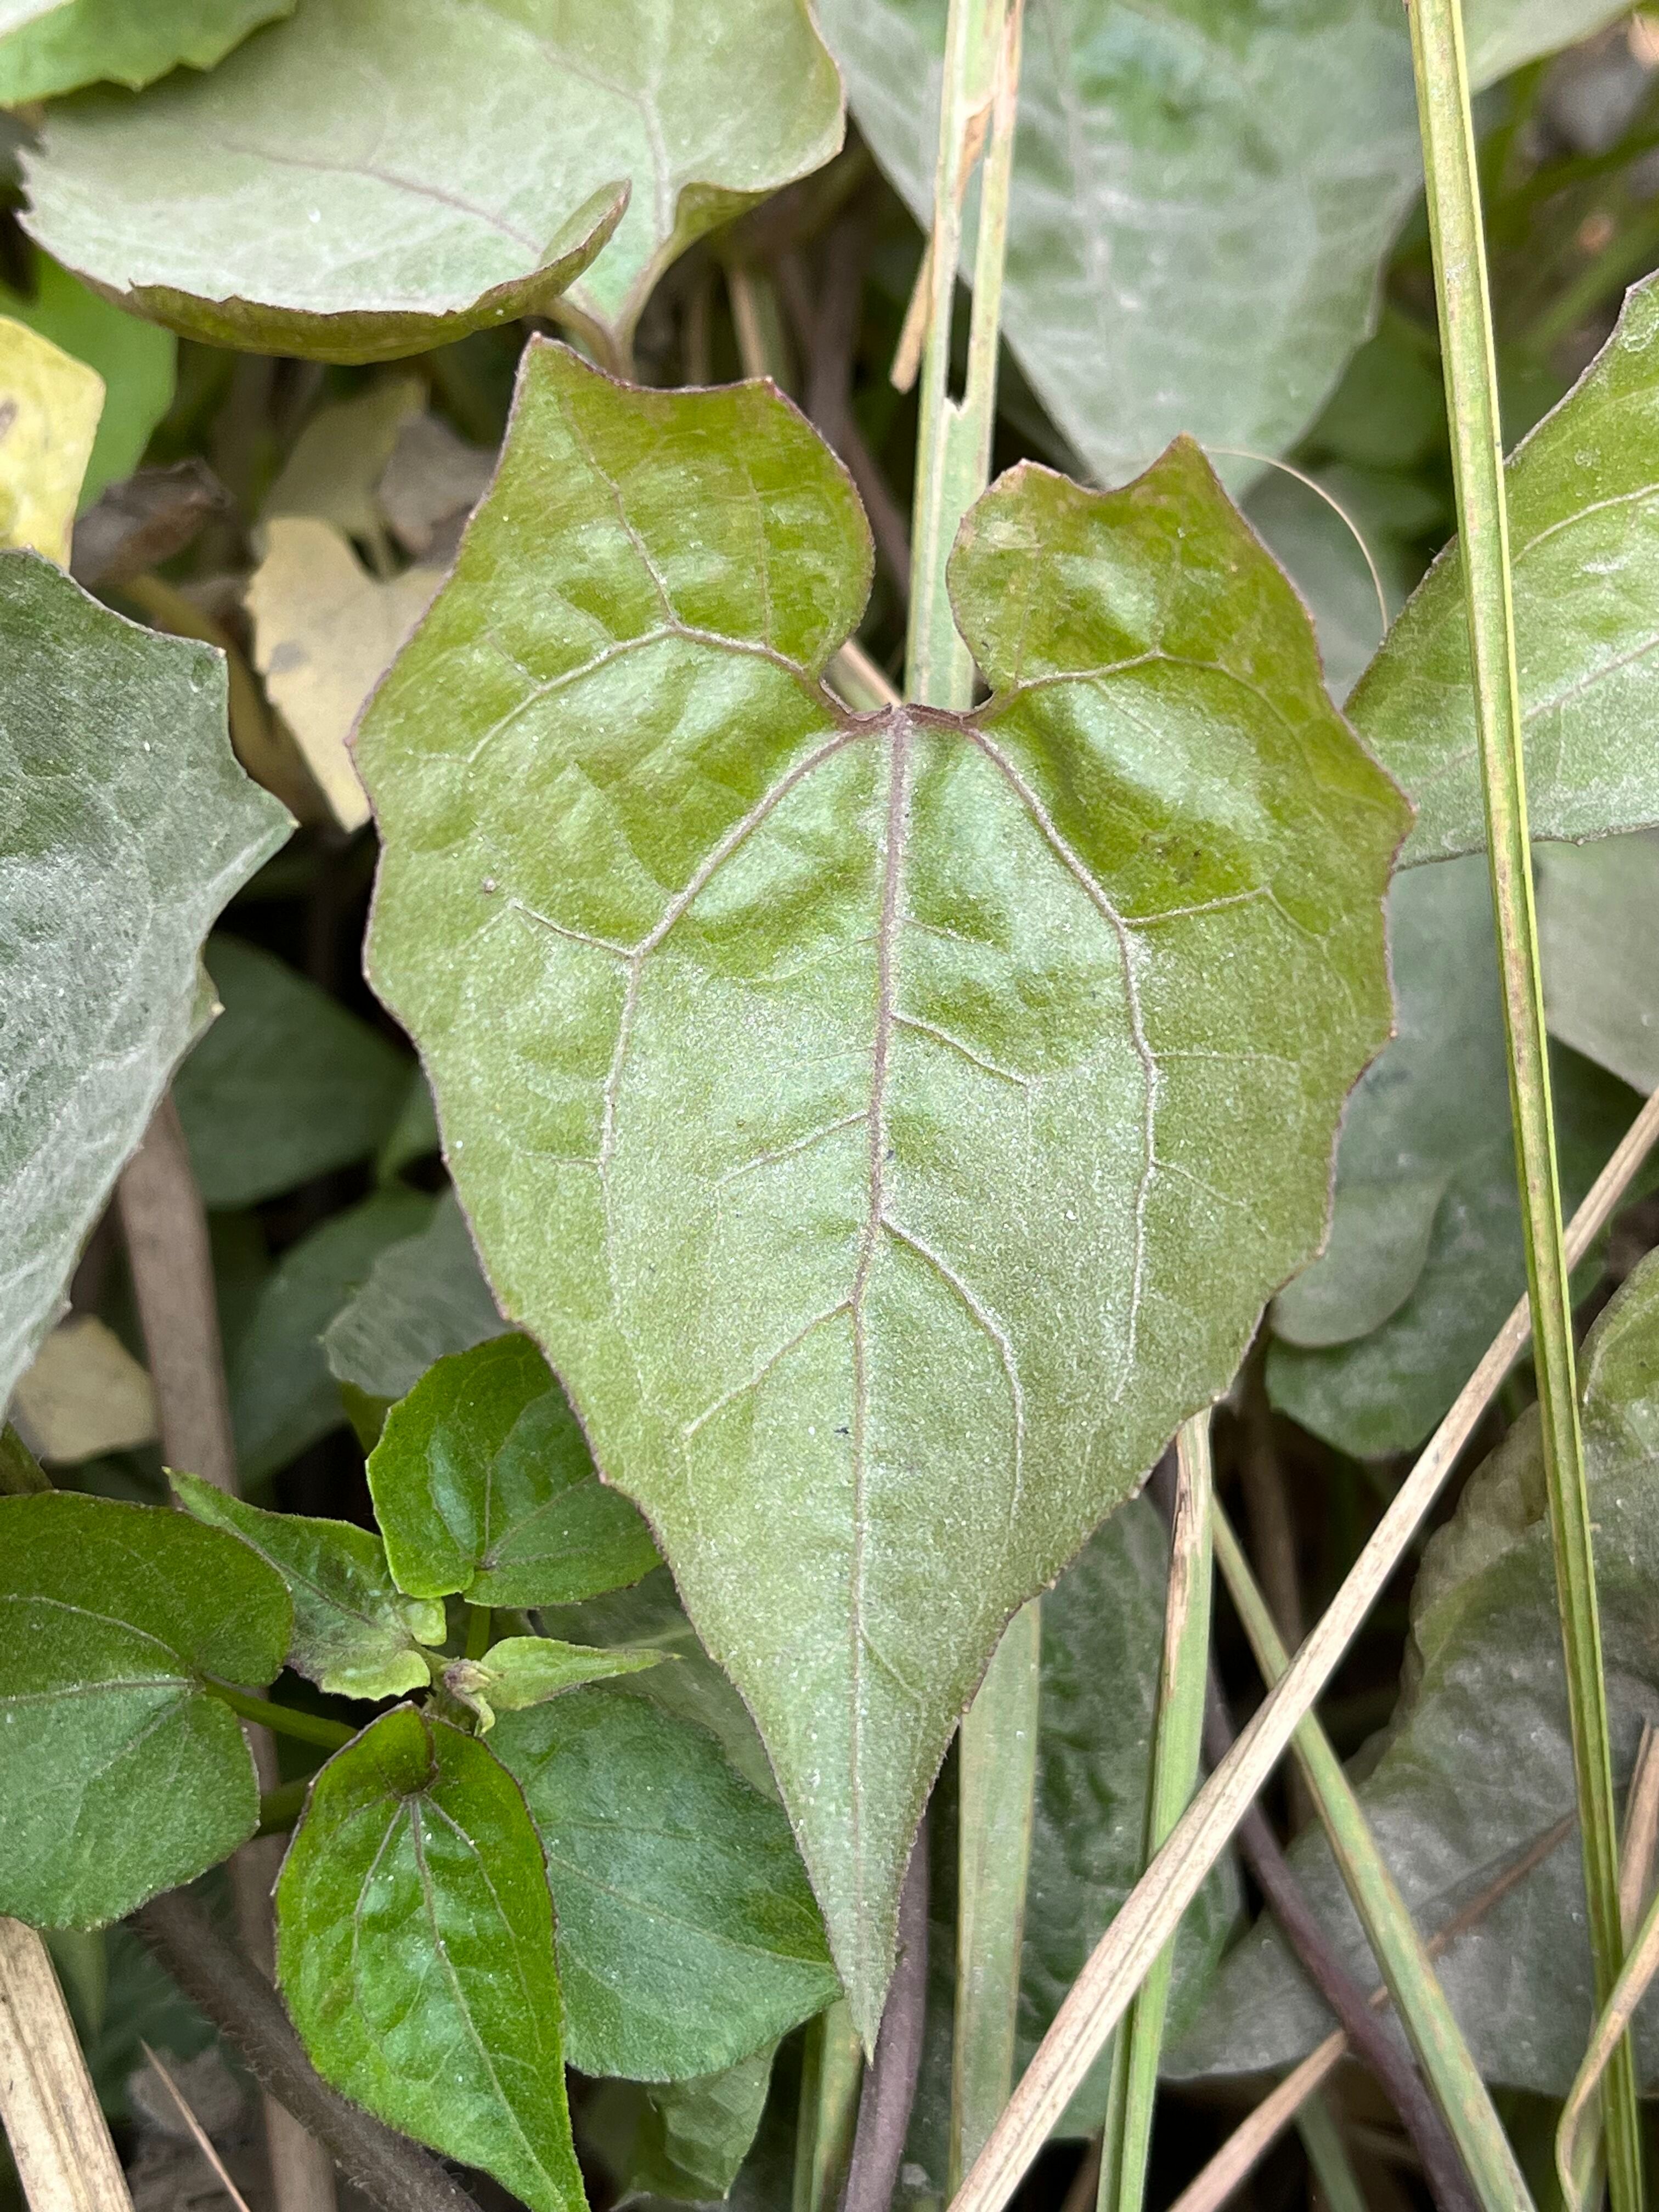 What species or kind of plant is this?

bitter vine
